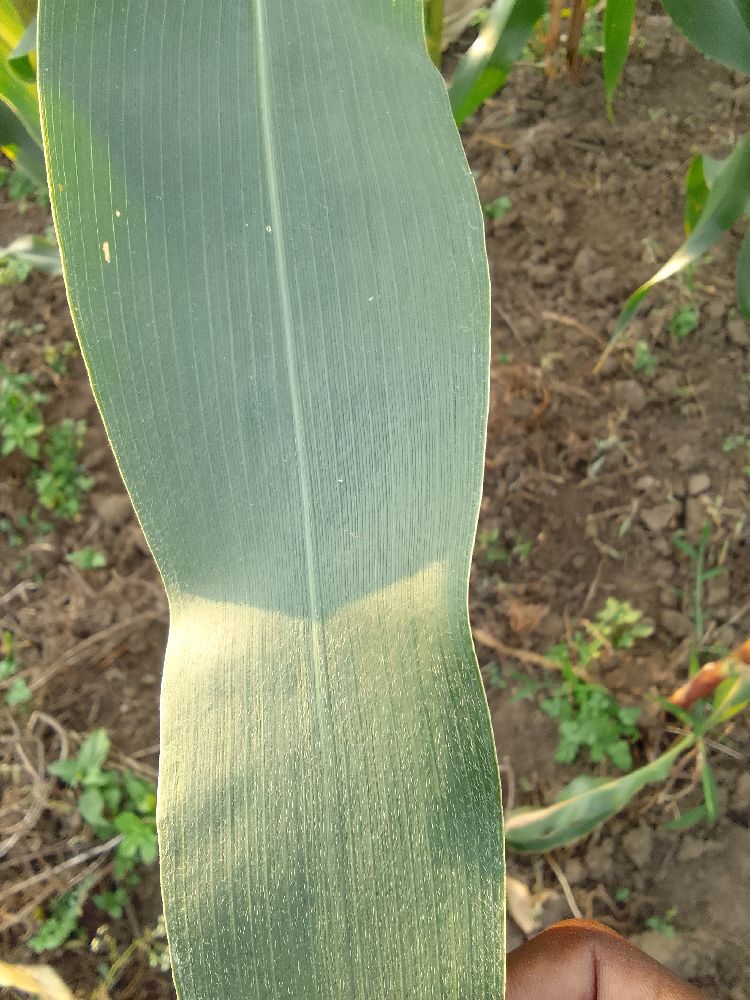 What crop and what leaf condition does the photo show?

maize, healthy
